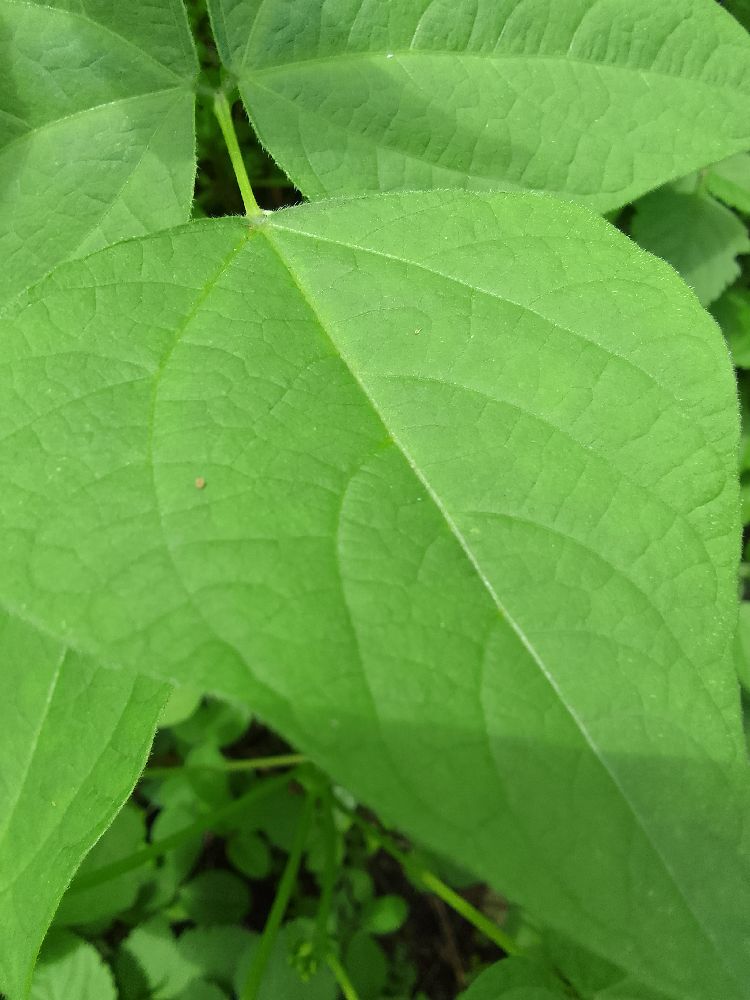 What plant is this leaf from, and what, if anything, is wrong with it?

common bean, healthy
